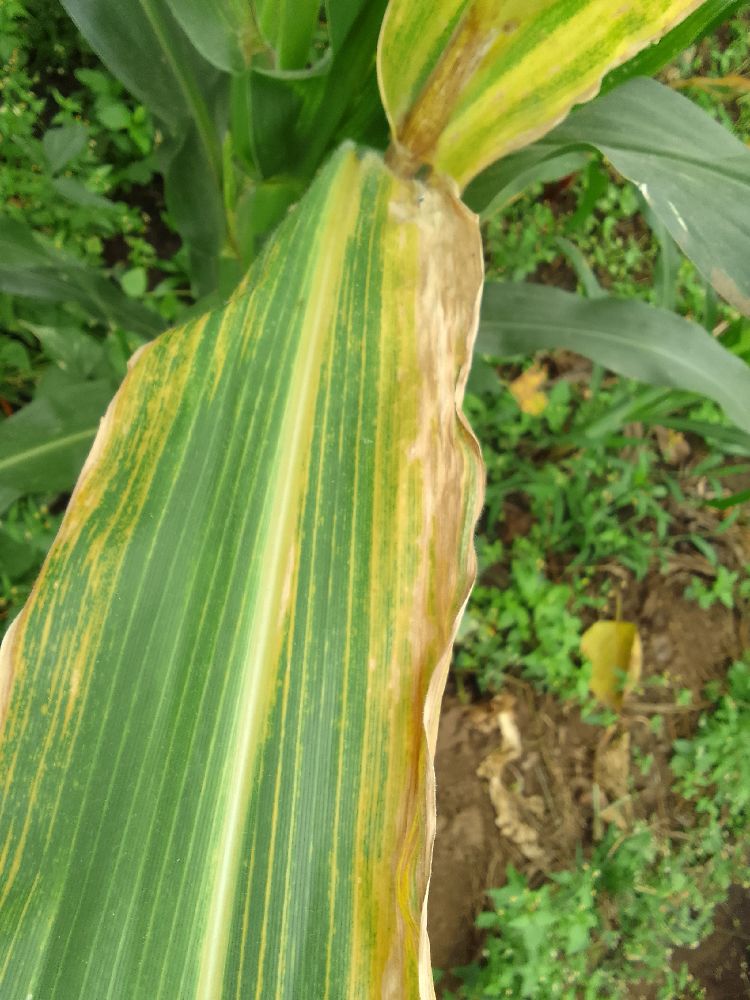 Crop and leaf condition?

maize, maize lethal necrosis
